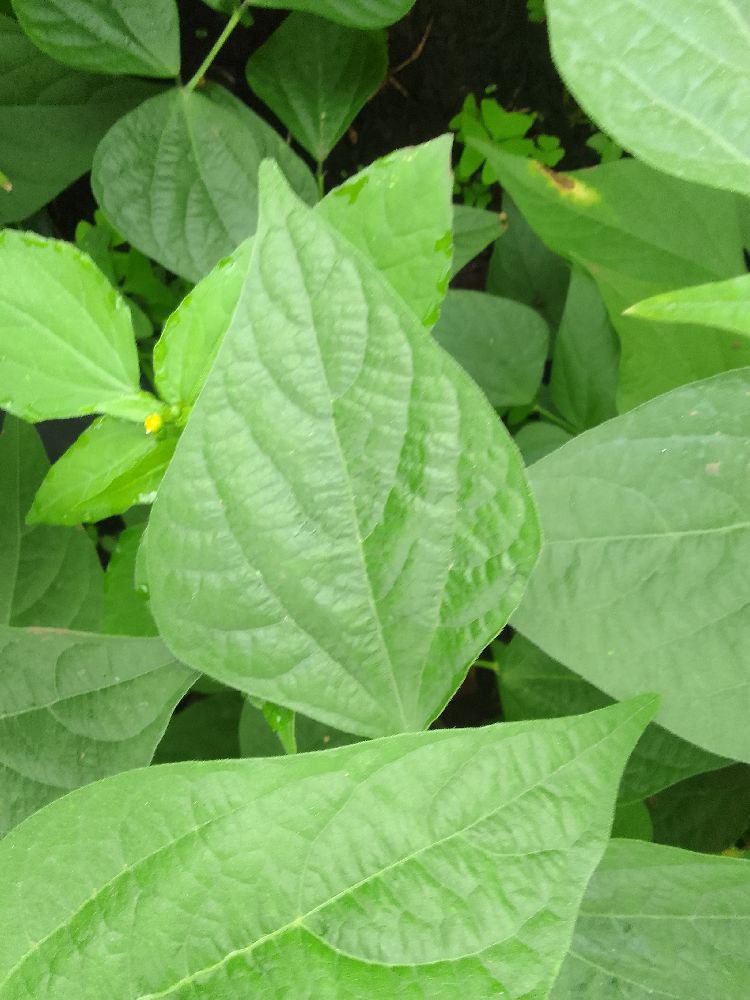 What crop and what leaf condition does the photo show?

common bean, healthy
